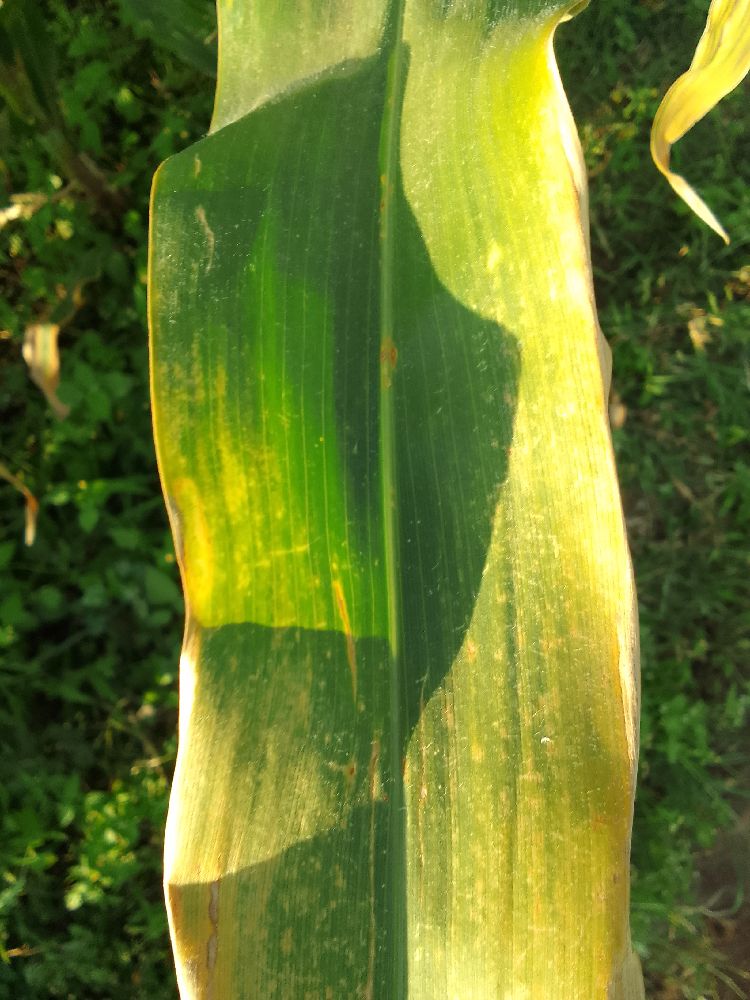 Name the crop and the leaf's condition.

maize, maize lethal necrosis
